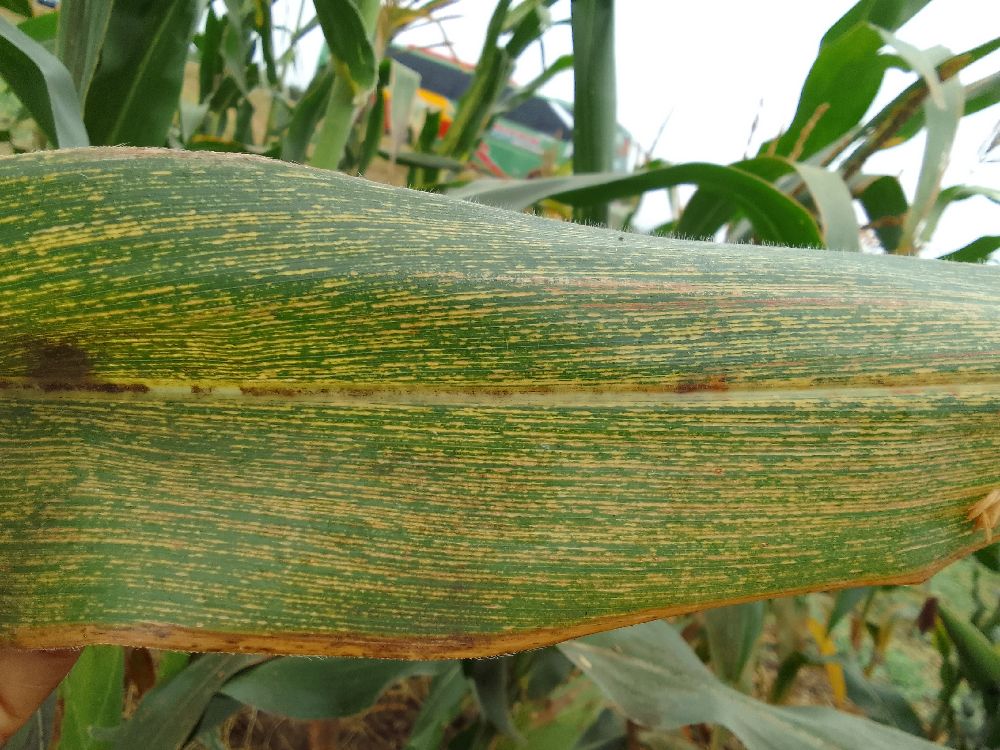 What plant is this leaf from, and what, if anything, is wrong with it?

maize, maize streak virus
